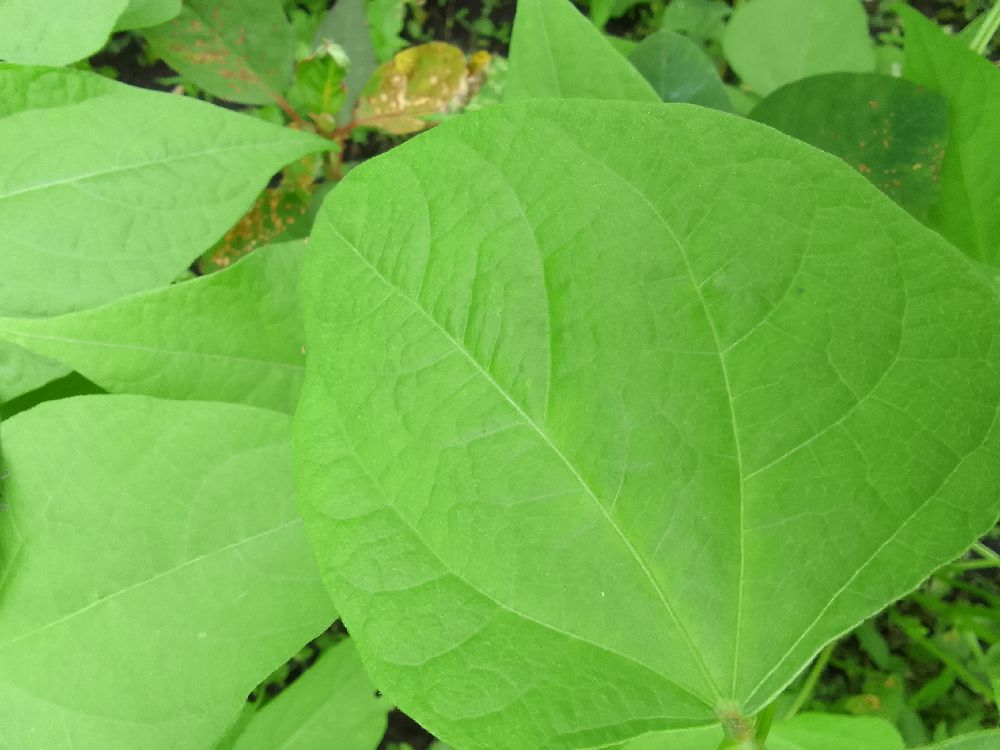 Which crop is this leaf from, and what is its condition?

common bean, healthy
